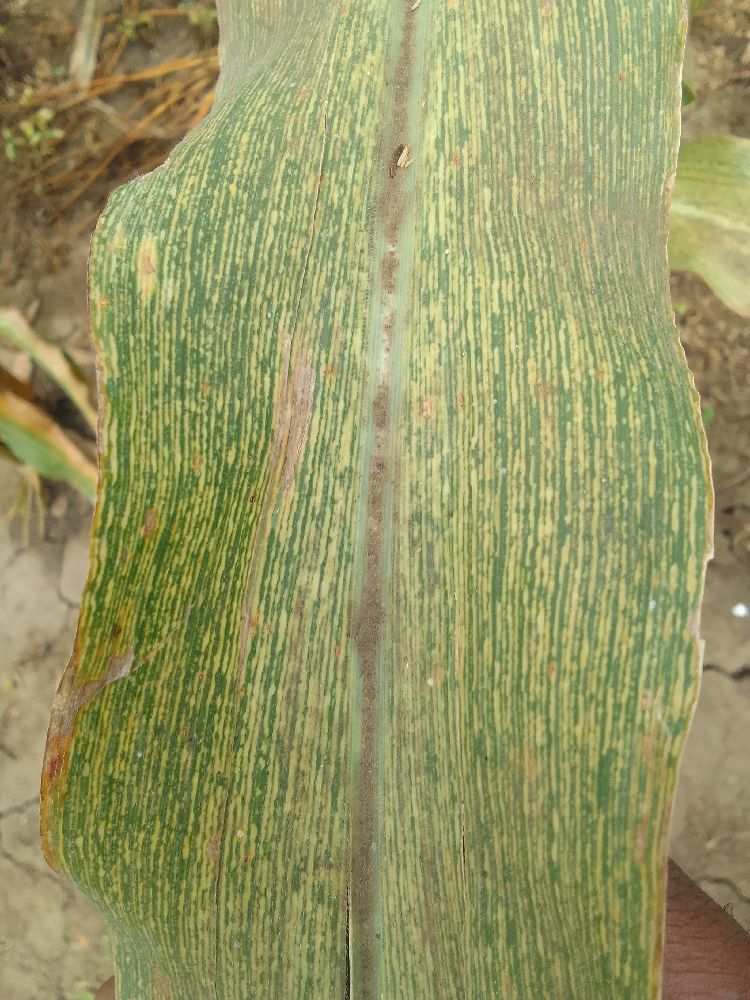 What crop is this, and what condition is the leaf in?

maize, maize streak virus
